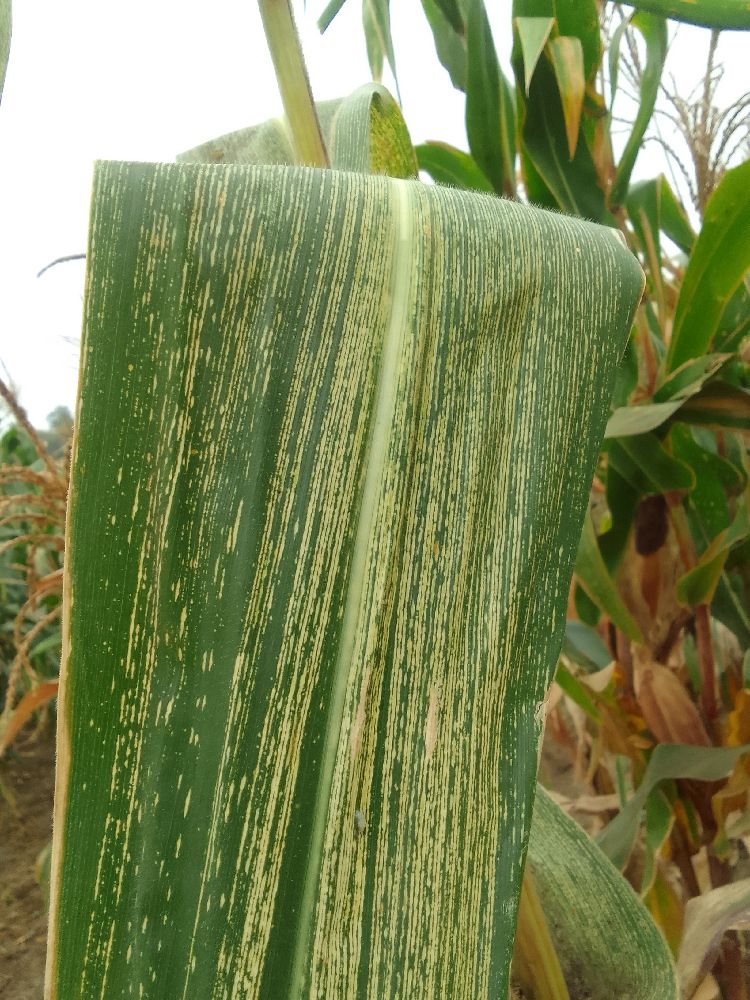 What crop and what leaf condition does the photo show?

maize, maize streak virus
